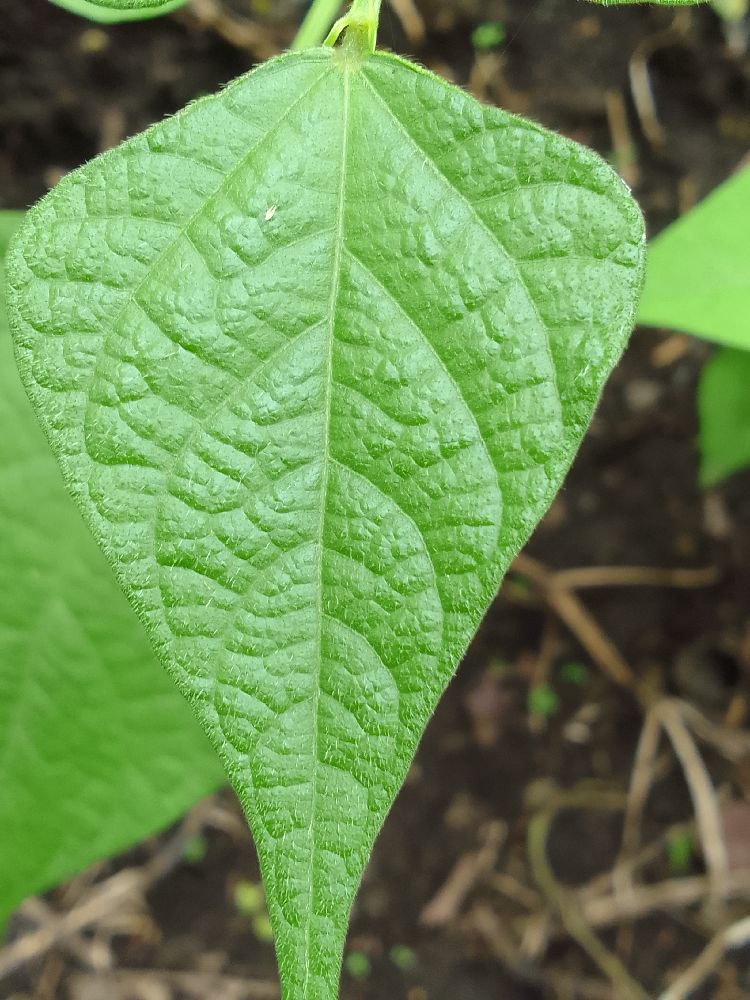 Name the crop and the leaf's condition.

common bean, healthy
